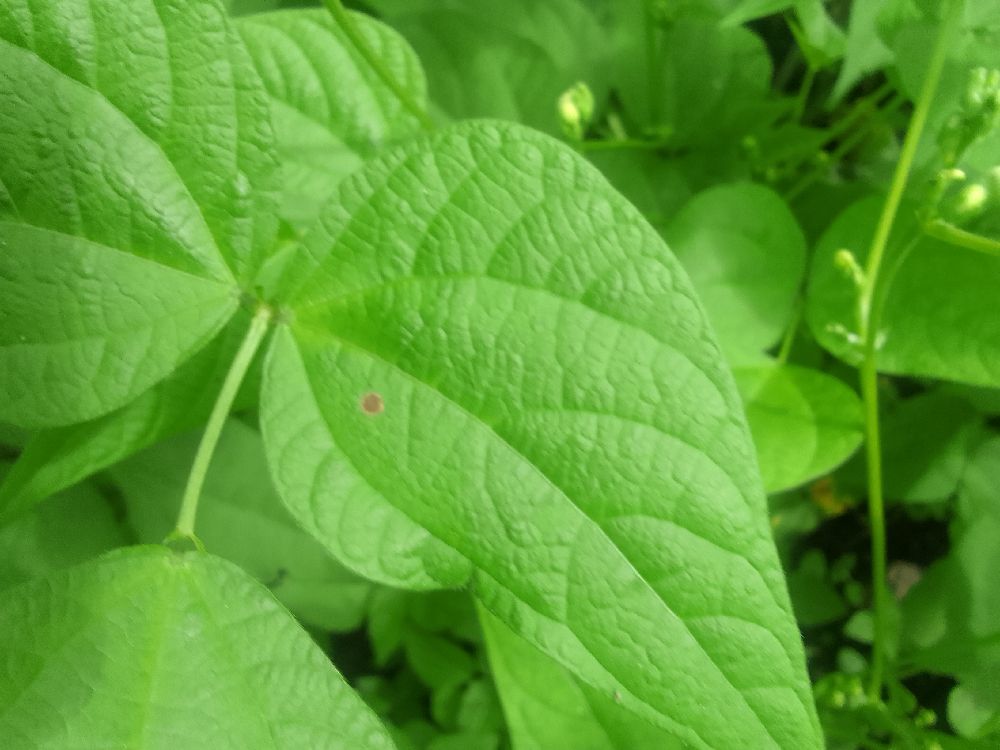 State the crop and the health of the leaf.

common bean, healthy
